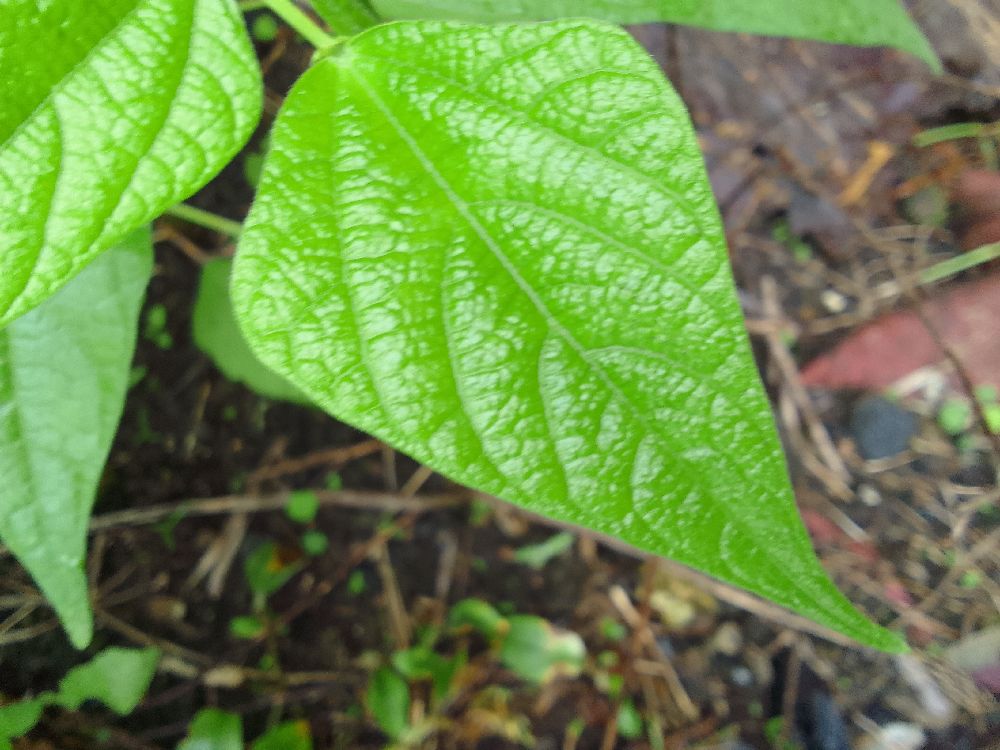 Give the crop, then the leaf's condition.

common bean, healthy
